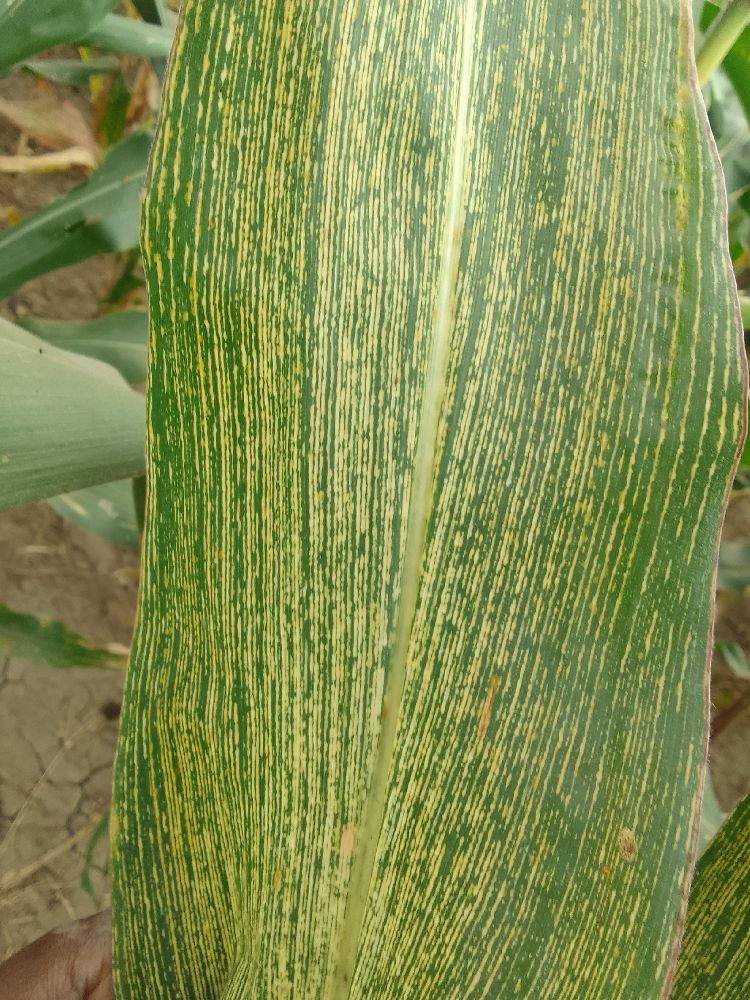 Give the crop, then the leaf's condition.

maize, maize streak virus
